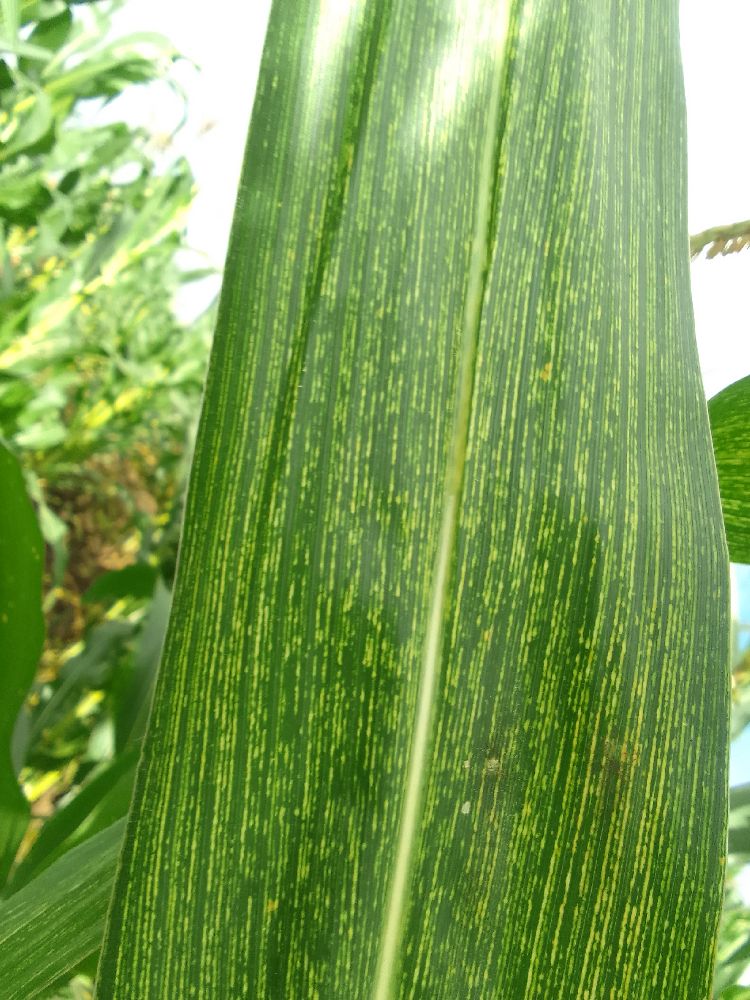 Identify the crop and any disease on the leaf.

maize, maize streak virus
